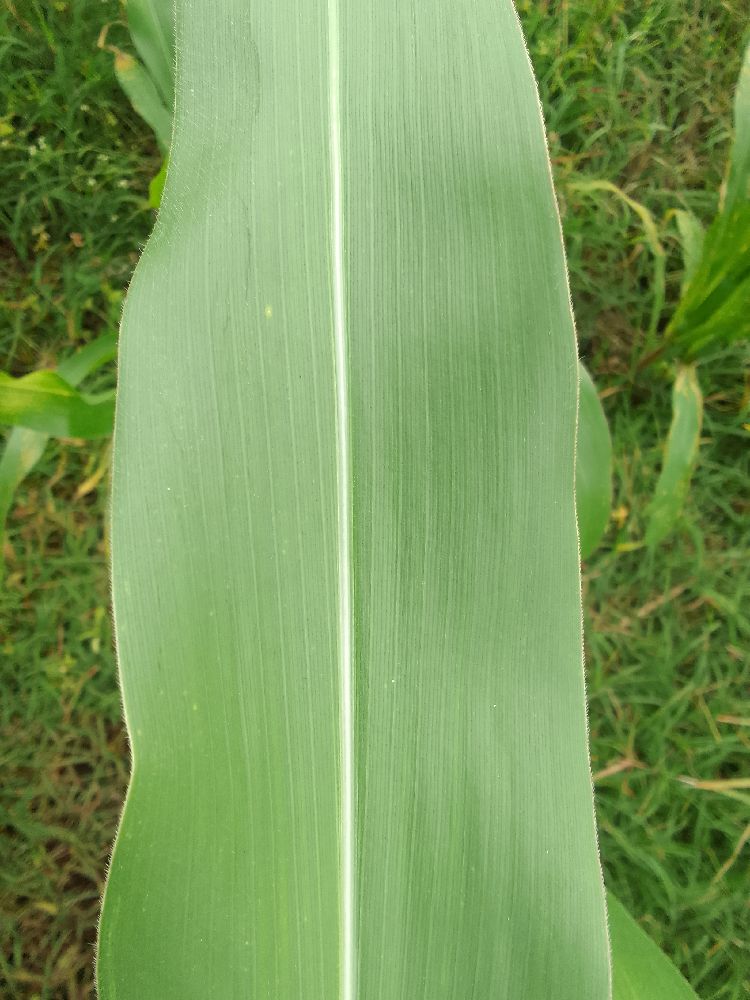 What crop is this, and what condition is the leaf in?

maize, healthy
